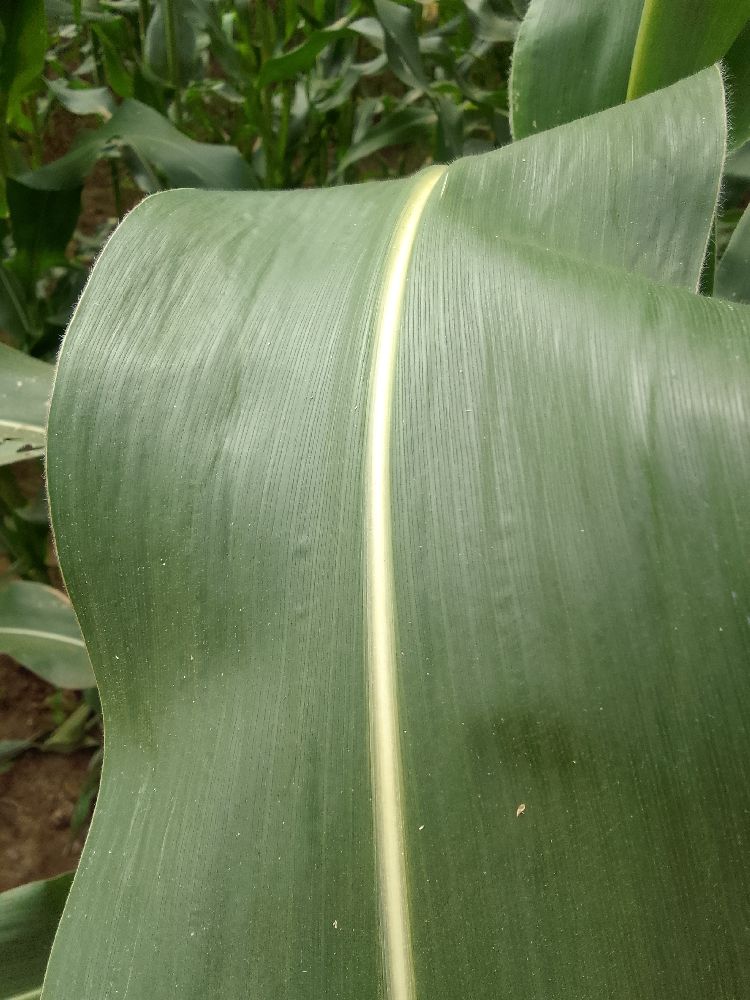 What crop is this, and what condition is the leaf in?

maize, healthy
